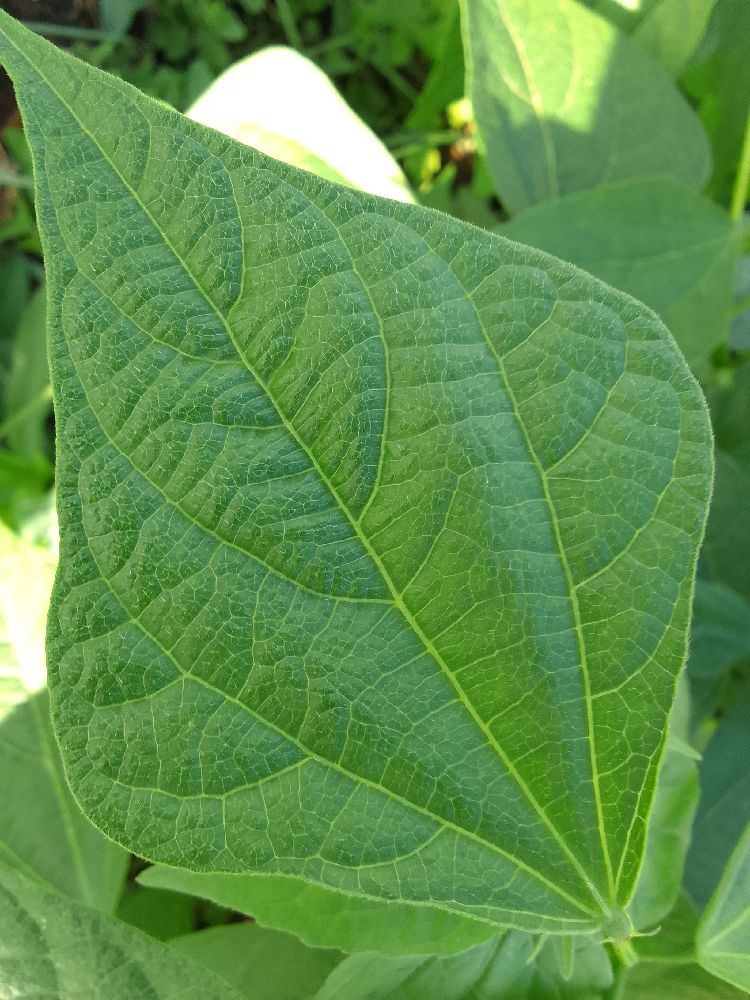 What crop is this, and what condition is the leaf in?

common bean, healthy
